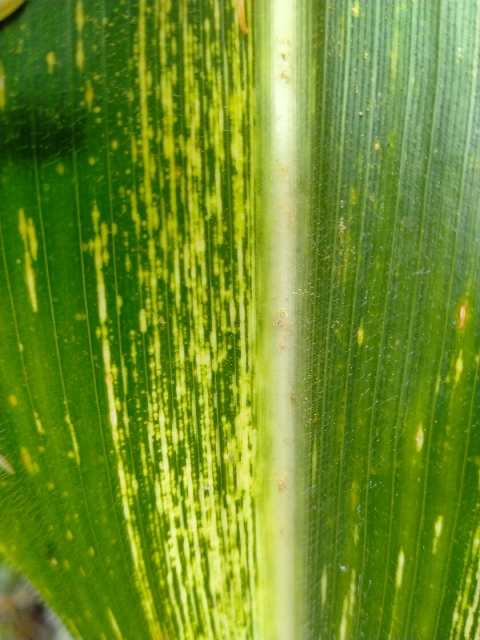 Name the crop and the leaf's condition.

maize, maize streak virus
